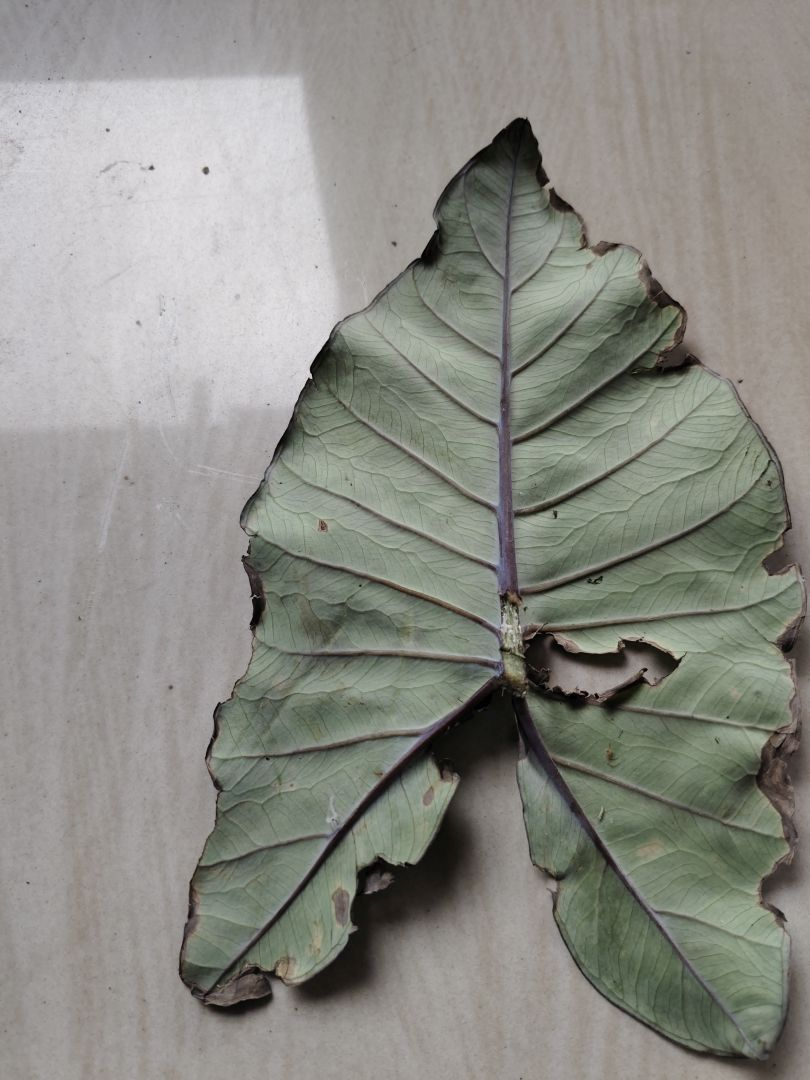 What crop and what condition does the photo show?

taro, leaf blight
